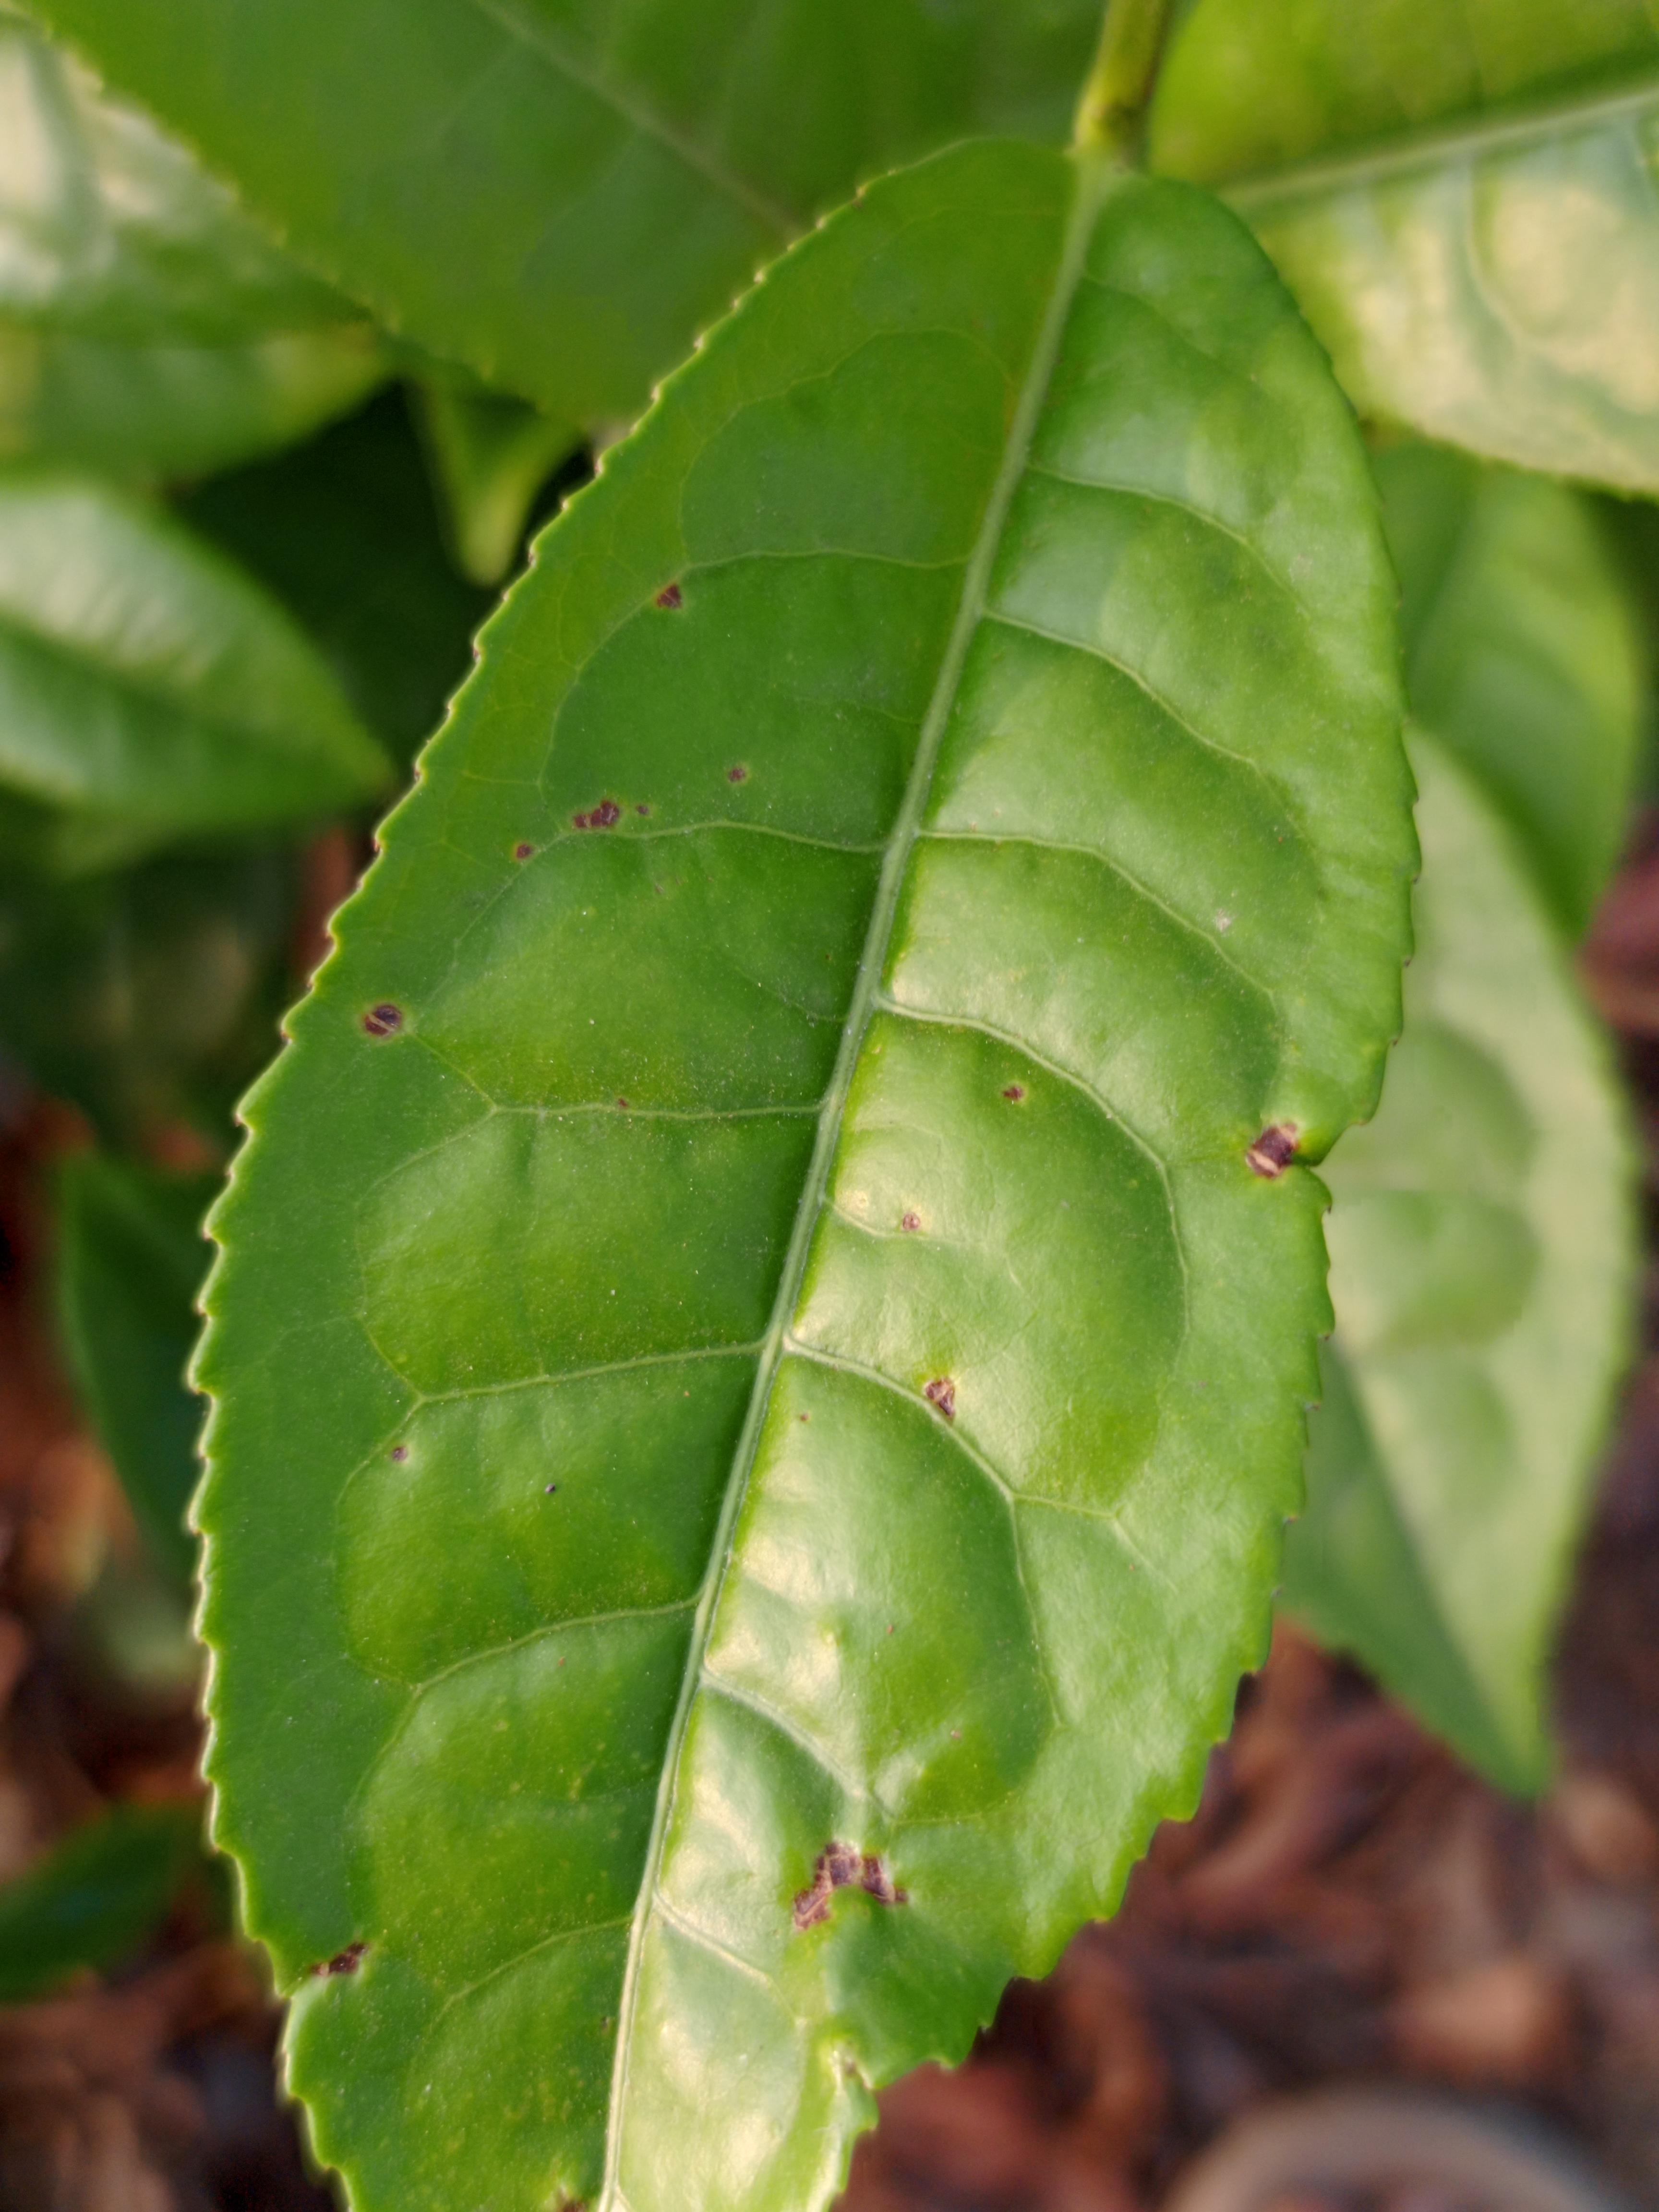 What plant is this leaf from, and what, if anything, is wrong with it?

tea, red rust
